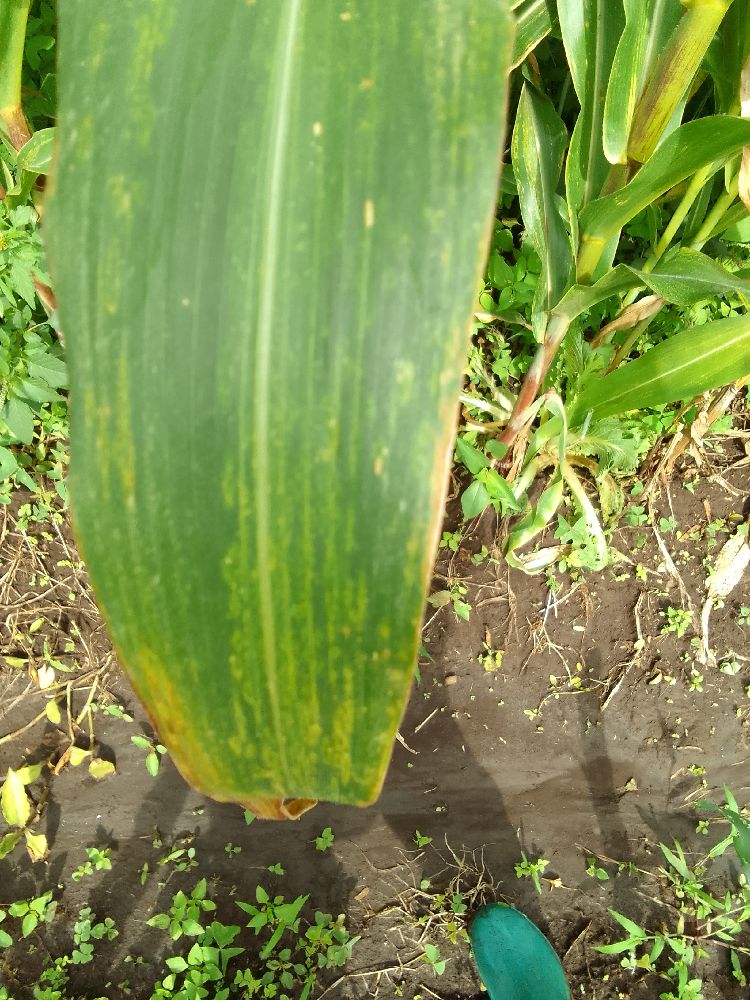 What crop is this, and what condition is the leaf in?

maize, maize lethal necrosis
